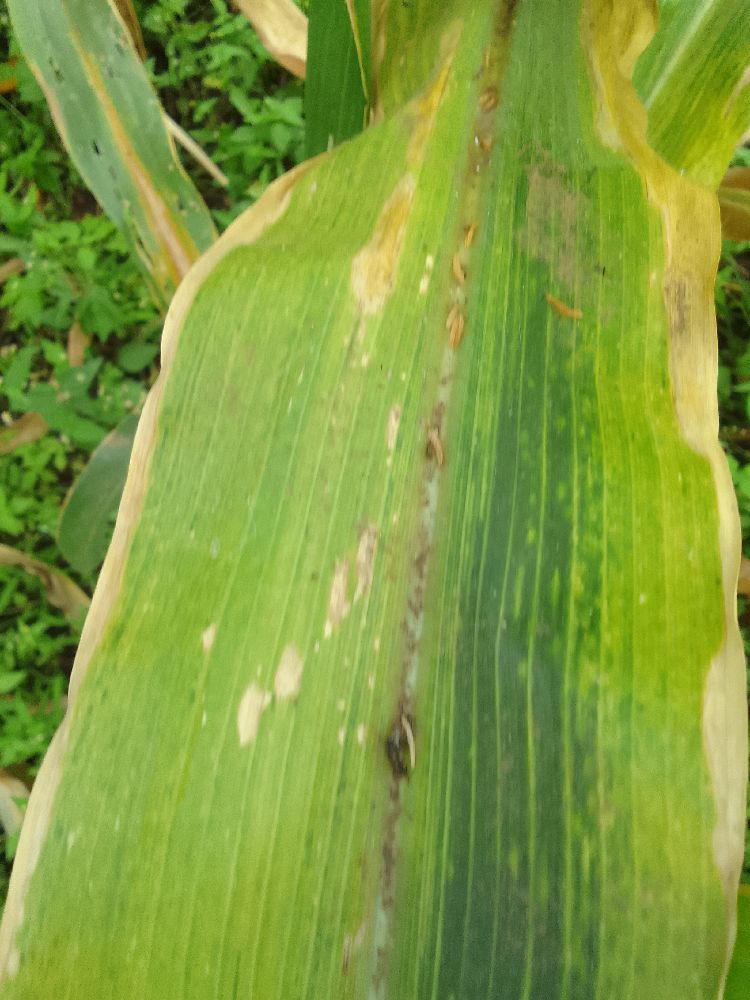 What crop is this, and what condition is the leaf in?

maize, maize lethal necrosis
